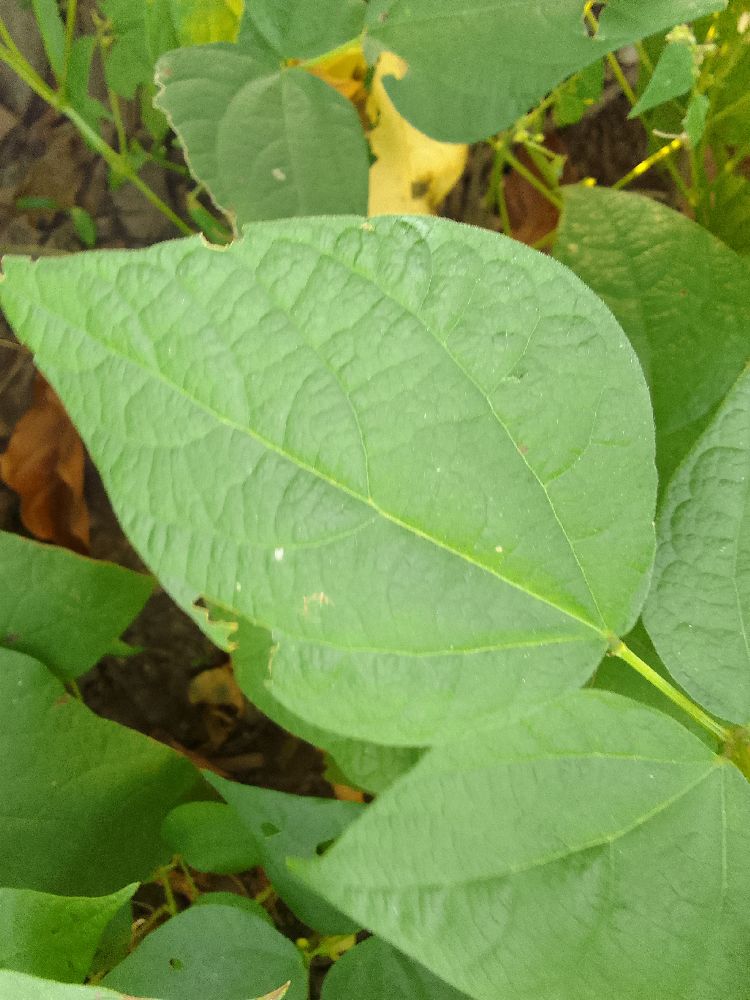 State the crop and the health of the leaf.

common bean, healthy
